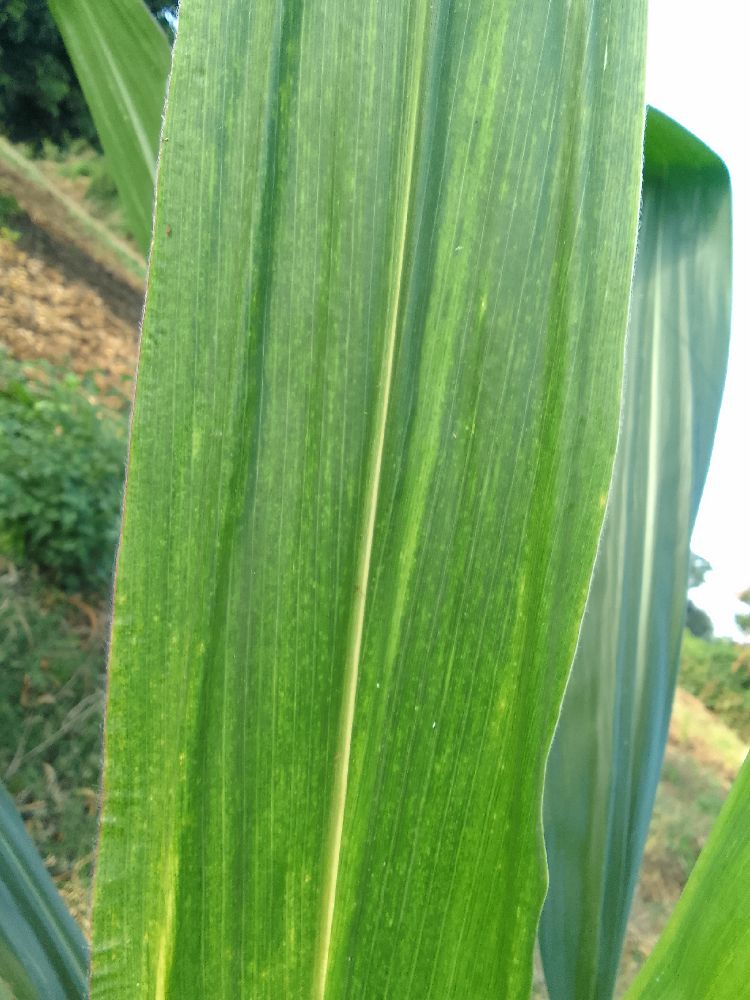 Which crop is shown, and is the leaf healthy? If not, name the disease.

maize, maize lethal necrosis
